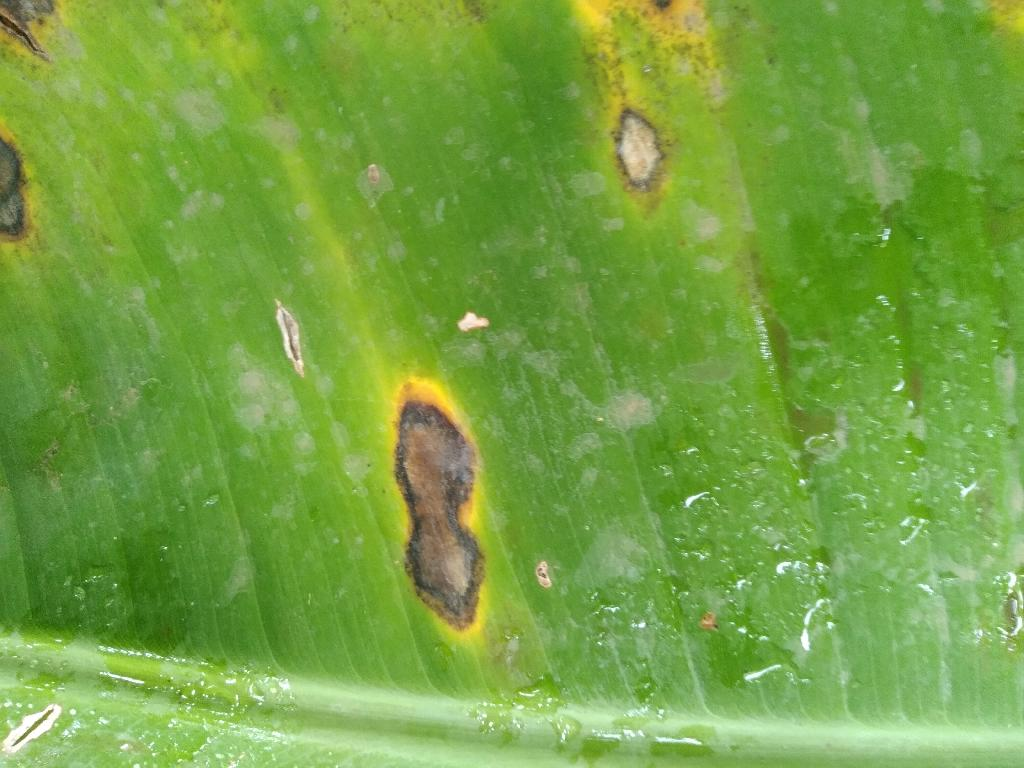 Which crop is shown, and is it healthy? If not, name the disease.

banana, black sigatoka
